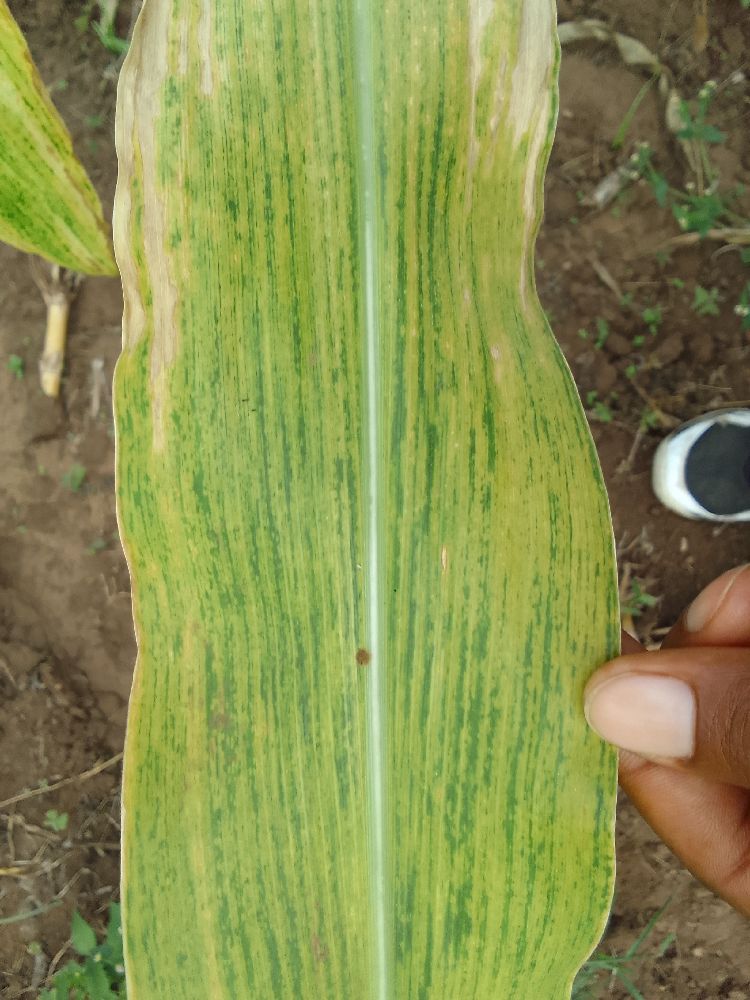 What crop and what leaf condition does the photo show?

maize, maize lethal necrosis
